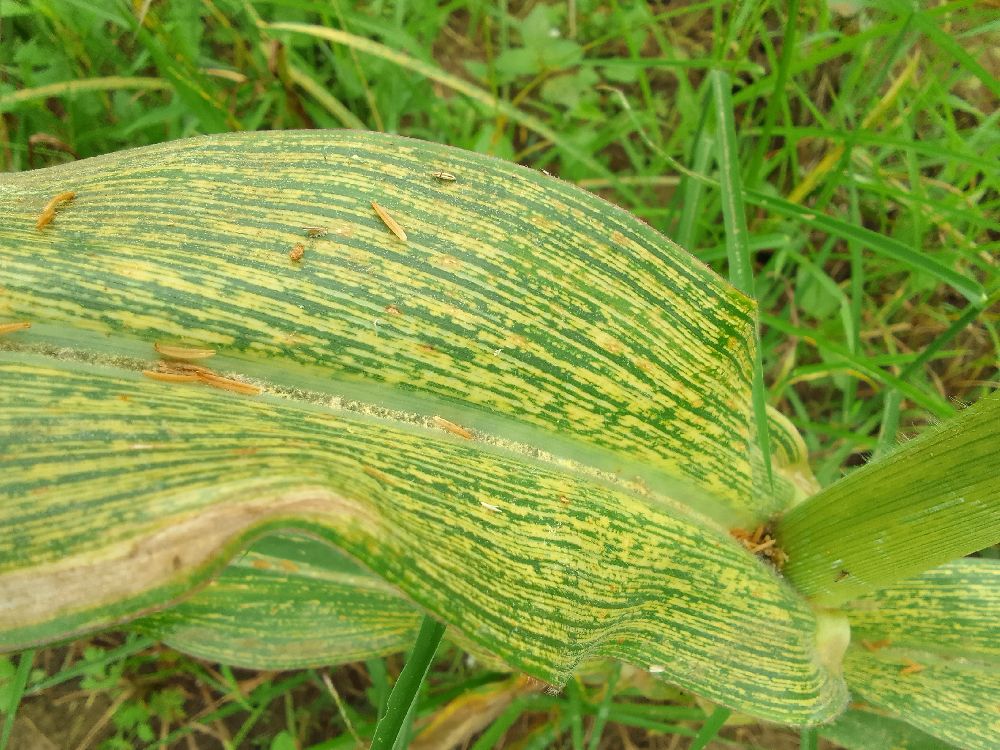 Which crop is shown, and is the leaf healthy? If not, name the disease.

maize, maize streak virus
